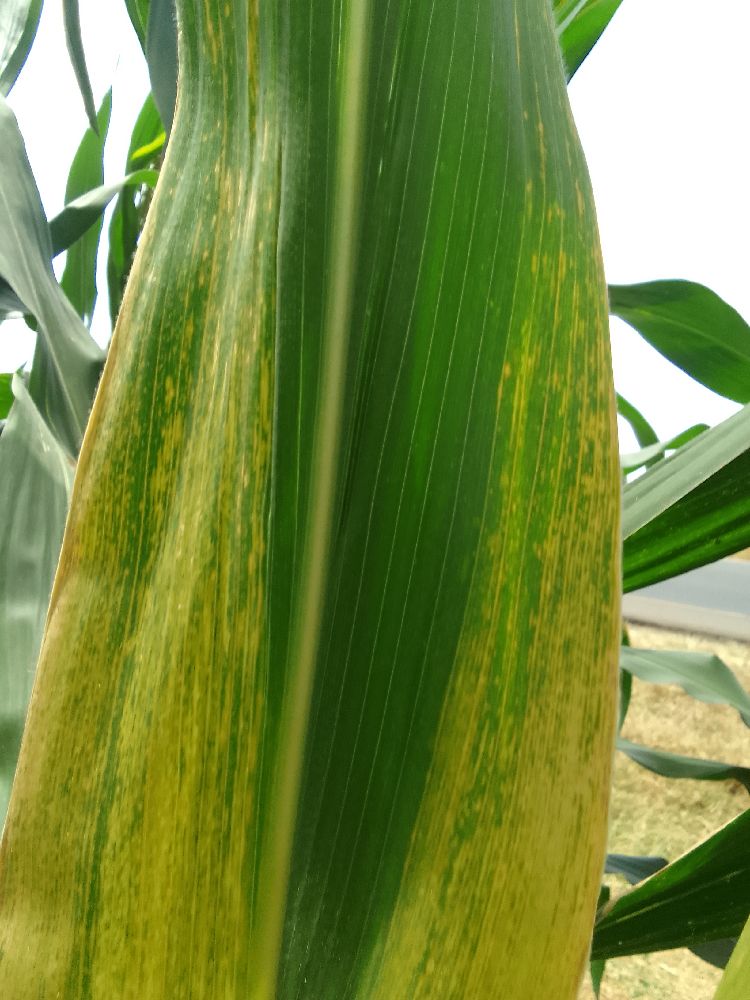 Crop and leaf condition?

maize, maize lethal necrosis
